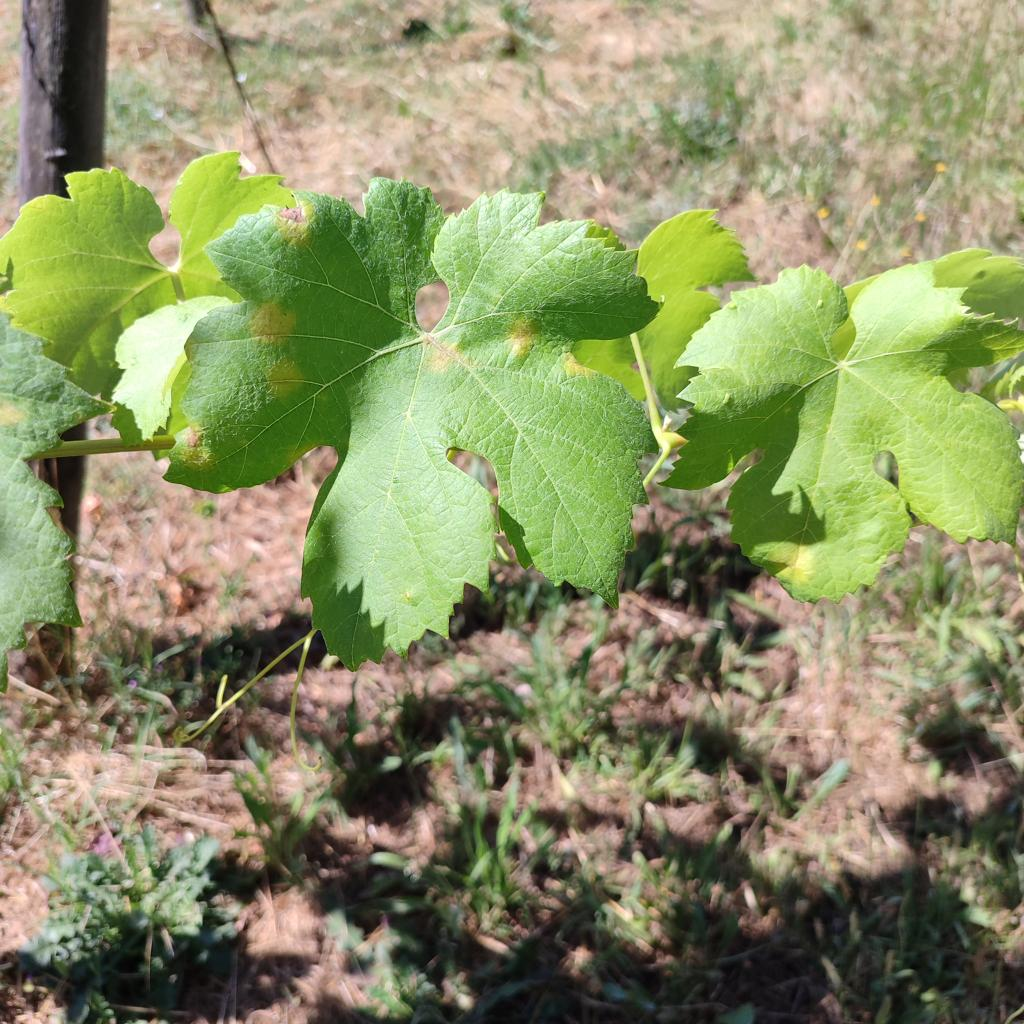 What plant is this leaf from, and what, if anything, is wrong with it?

grapevine, downy mildew
